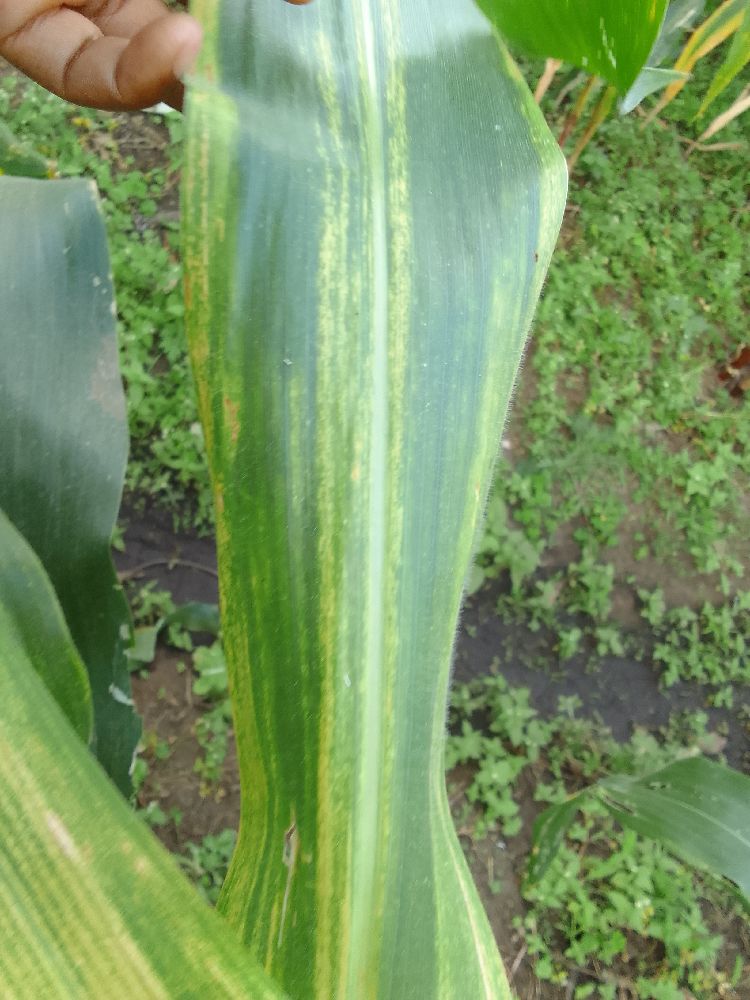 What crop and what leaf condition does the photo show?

maize, maize lethal necrosis
